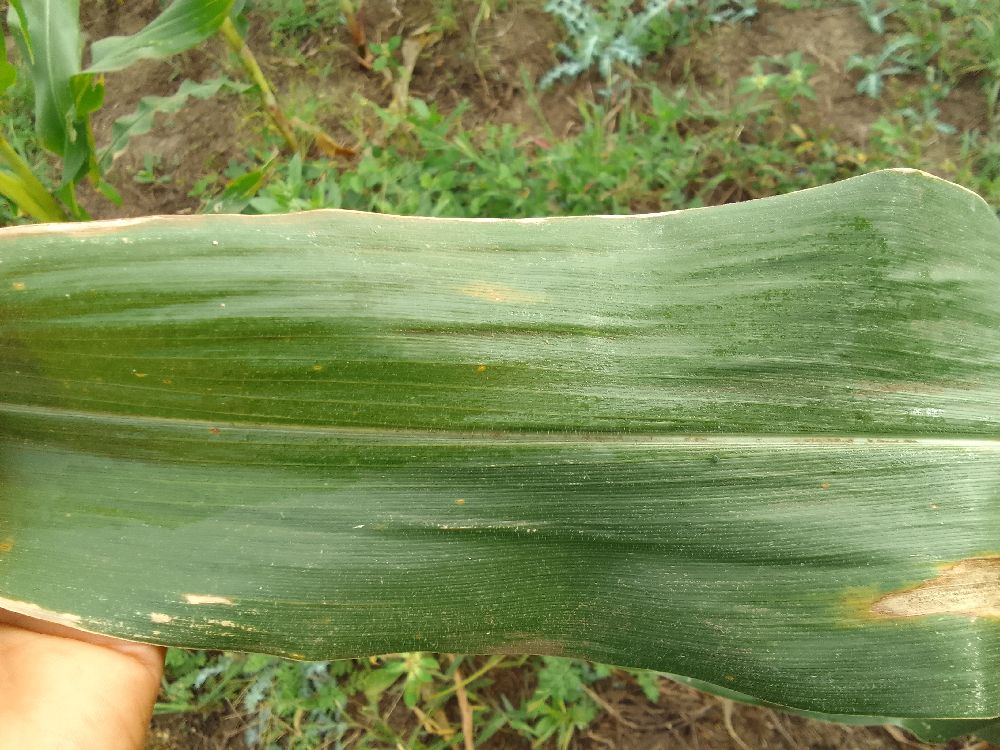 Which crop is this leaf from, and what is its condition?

maize, healthy
